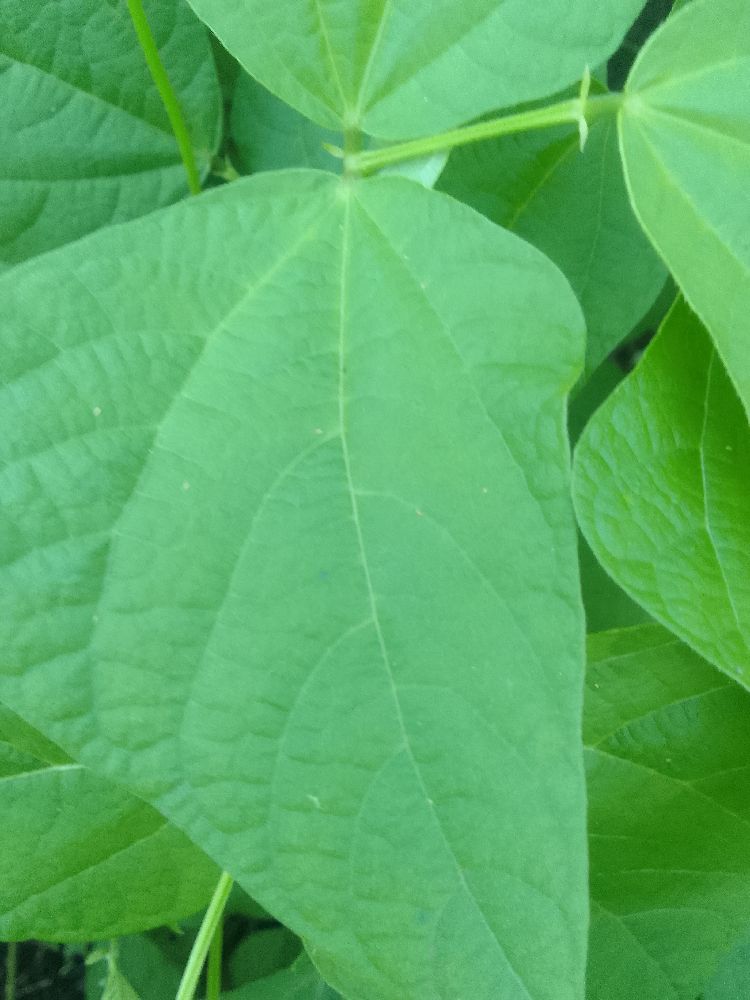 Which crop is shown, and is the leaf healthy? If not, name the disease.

common bean, healthy
